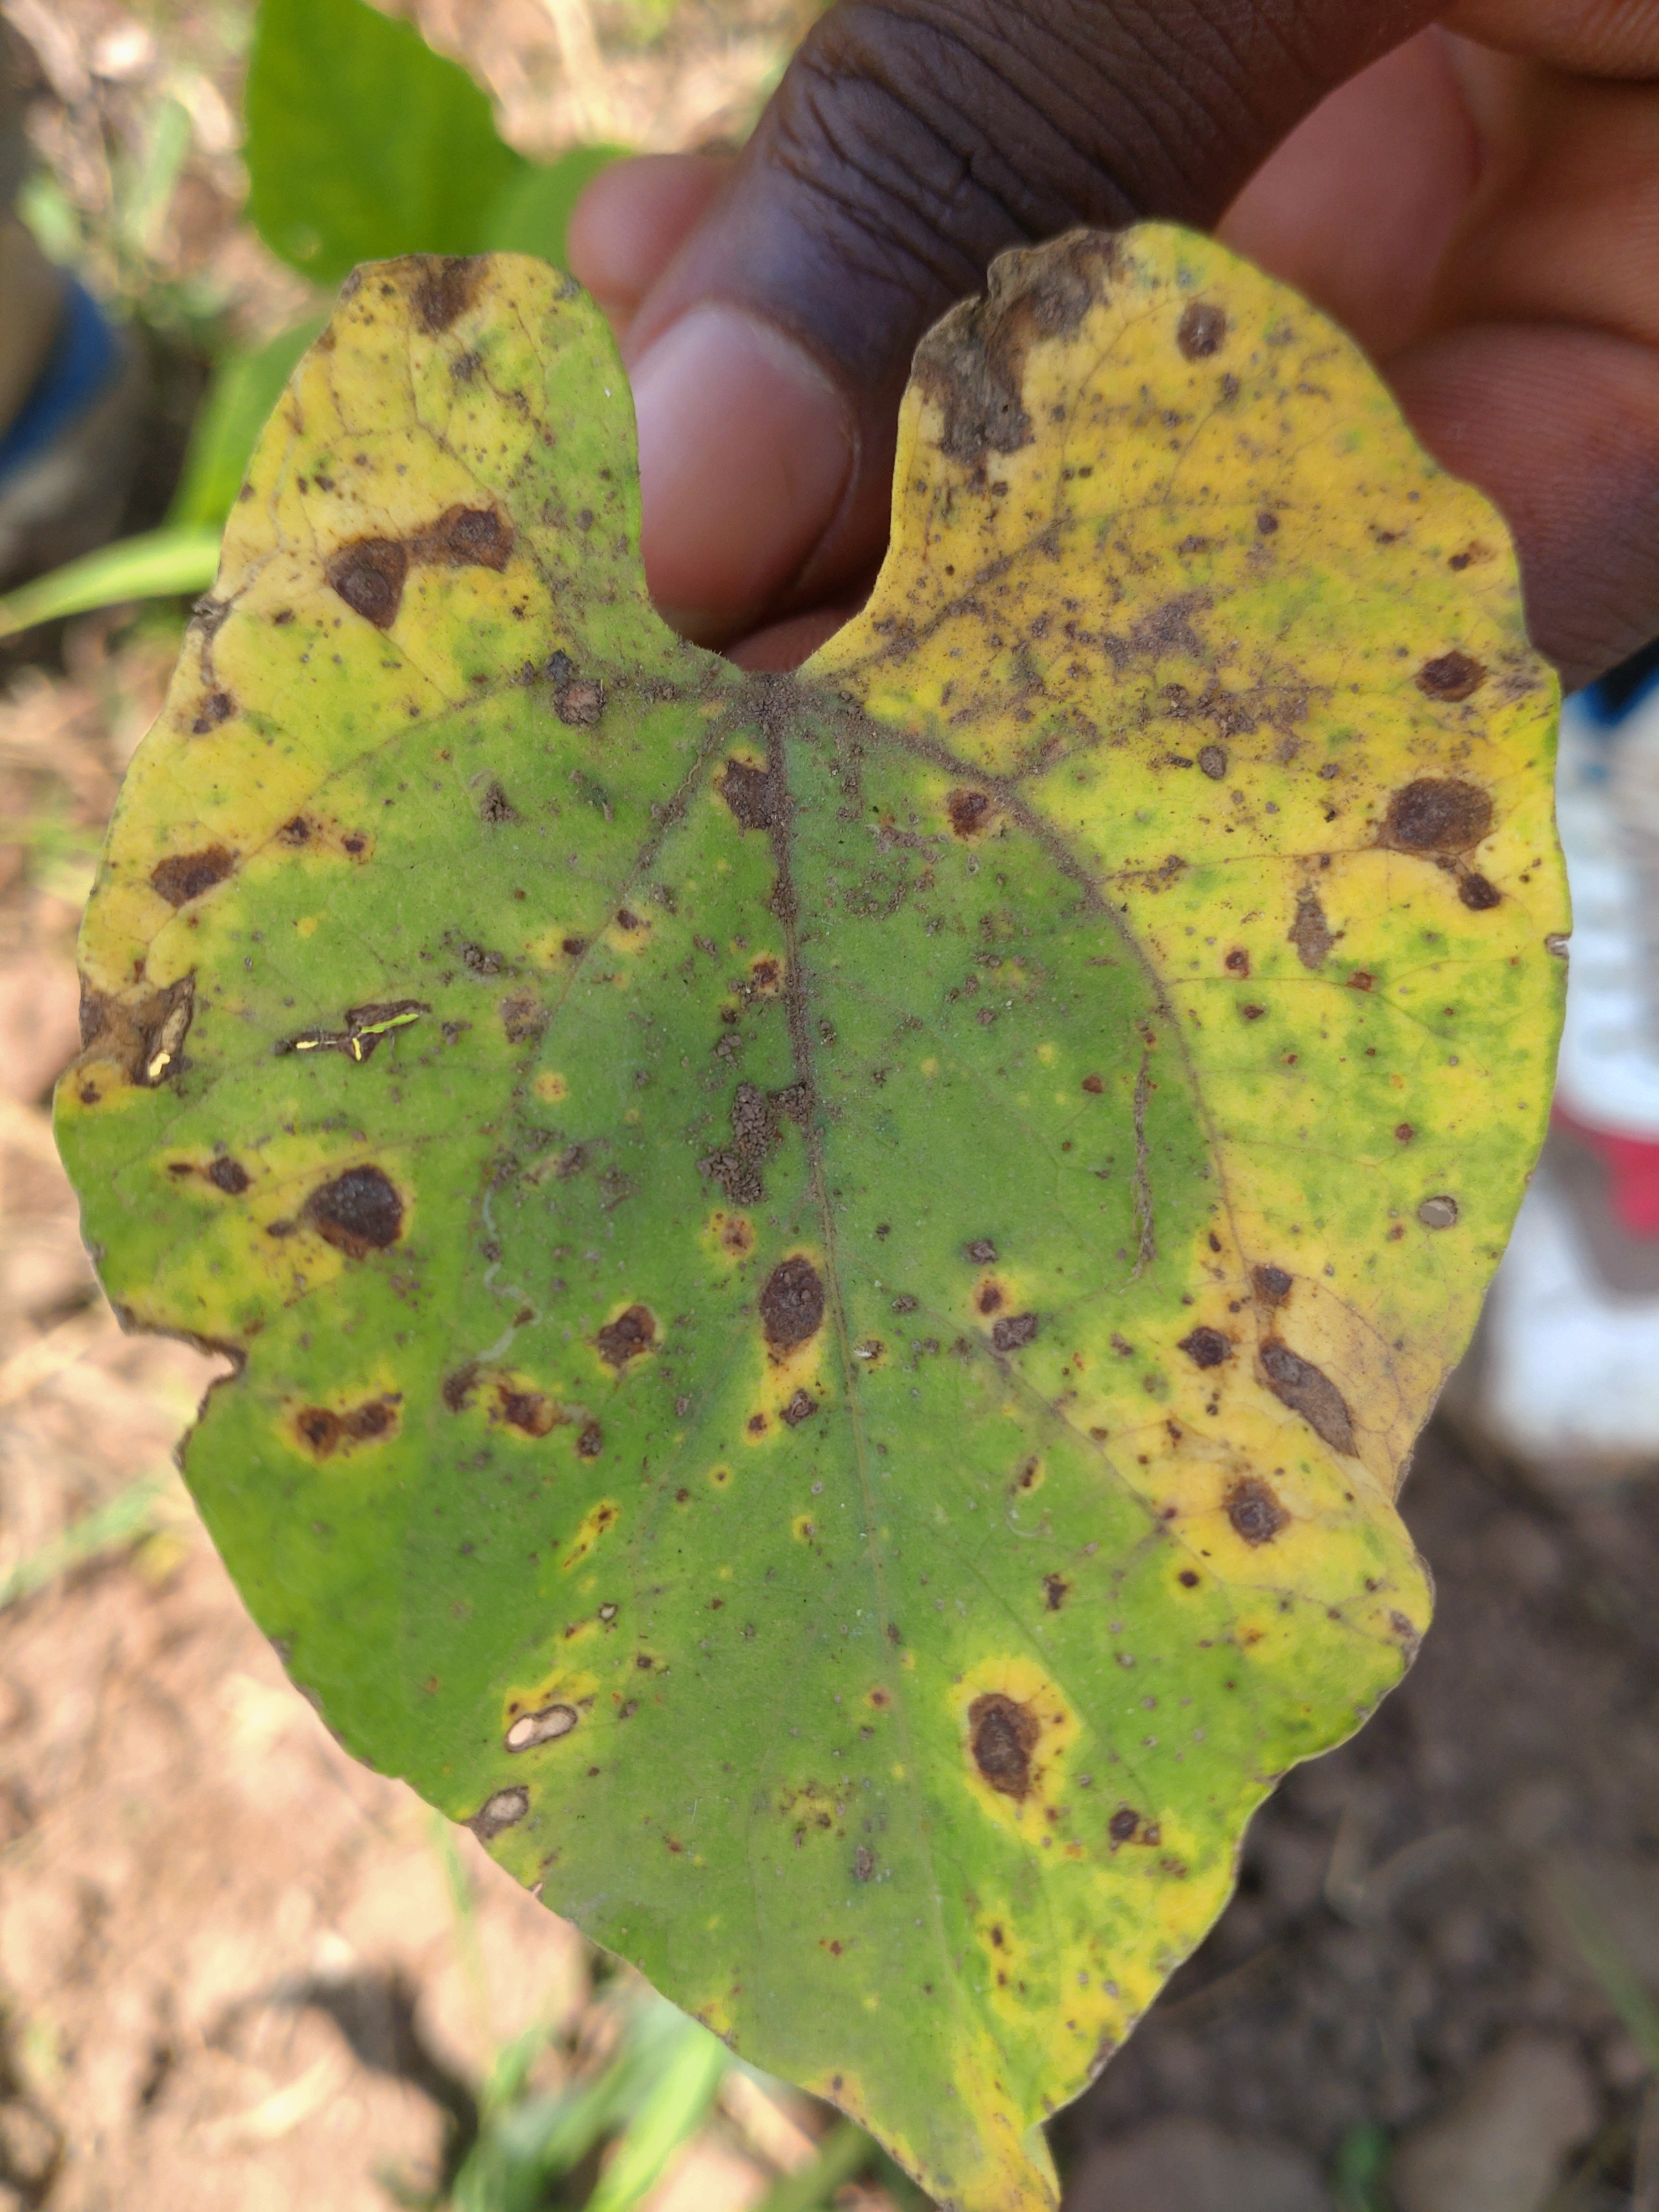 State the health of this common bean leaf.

anthracnose
